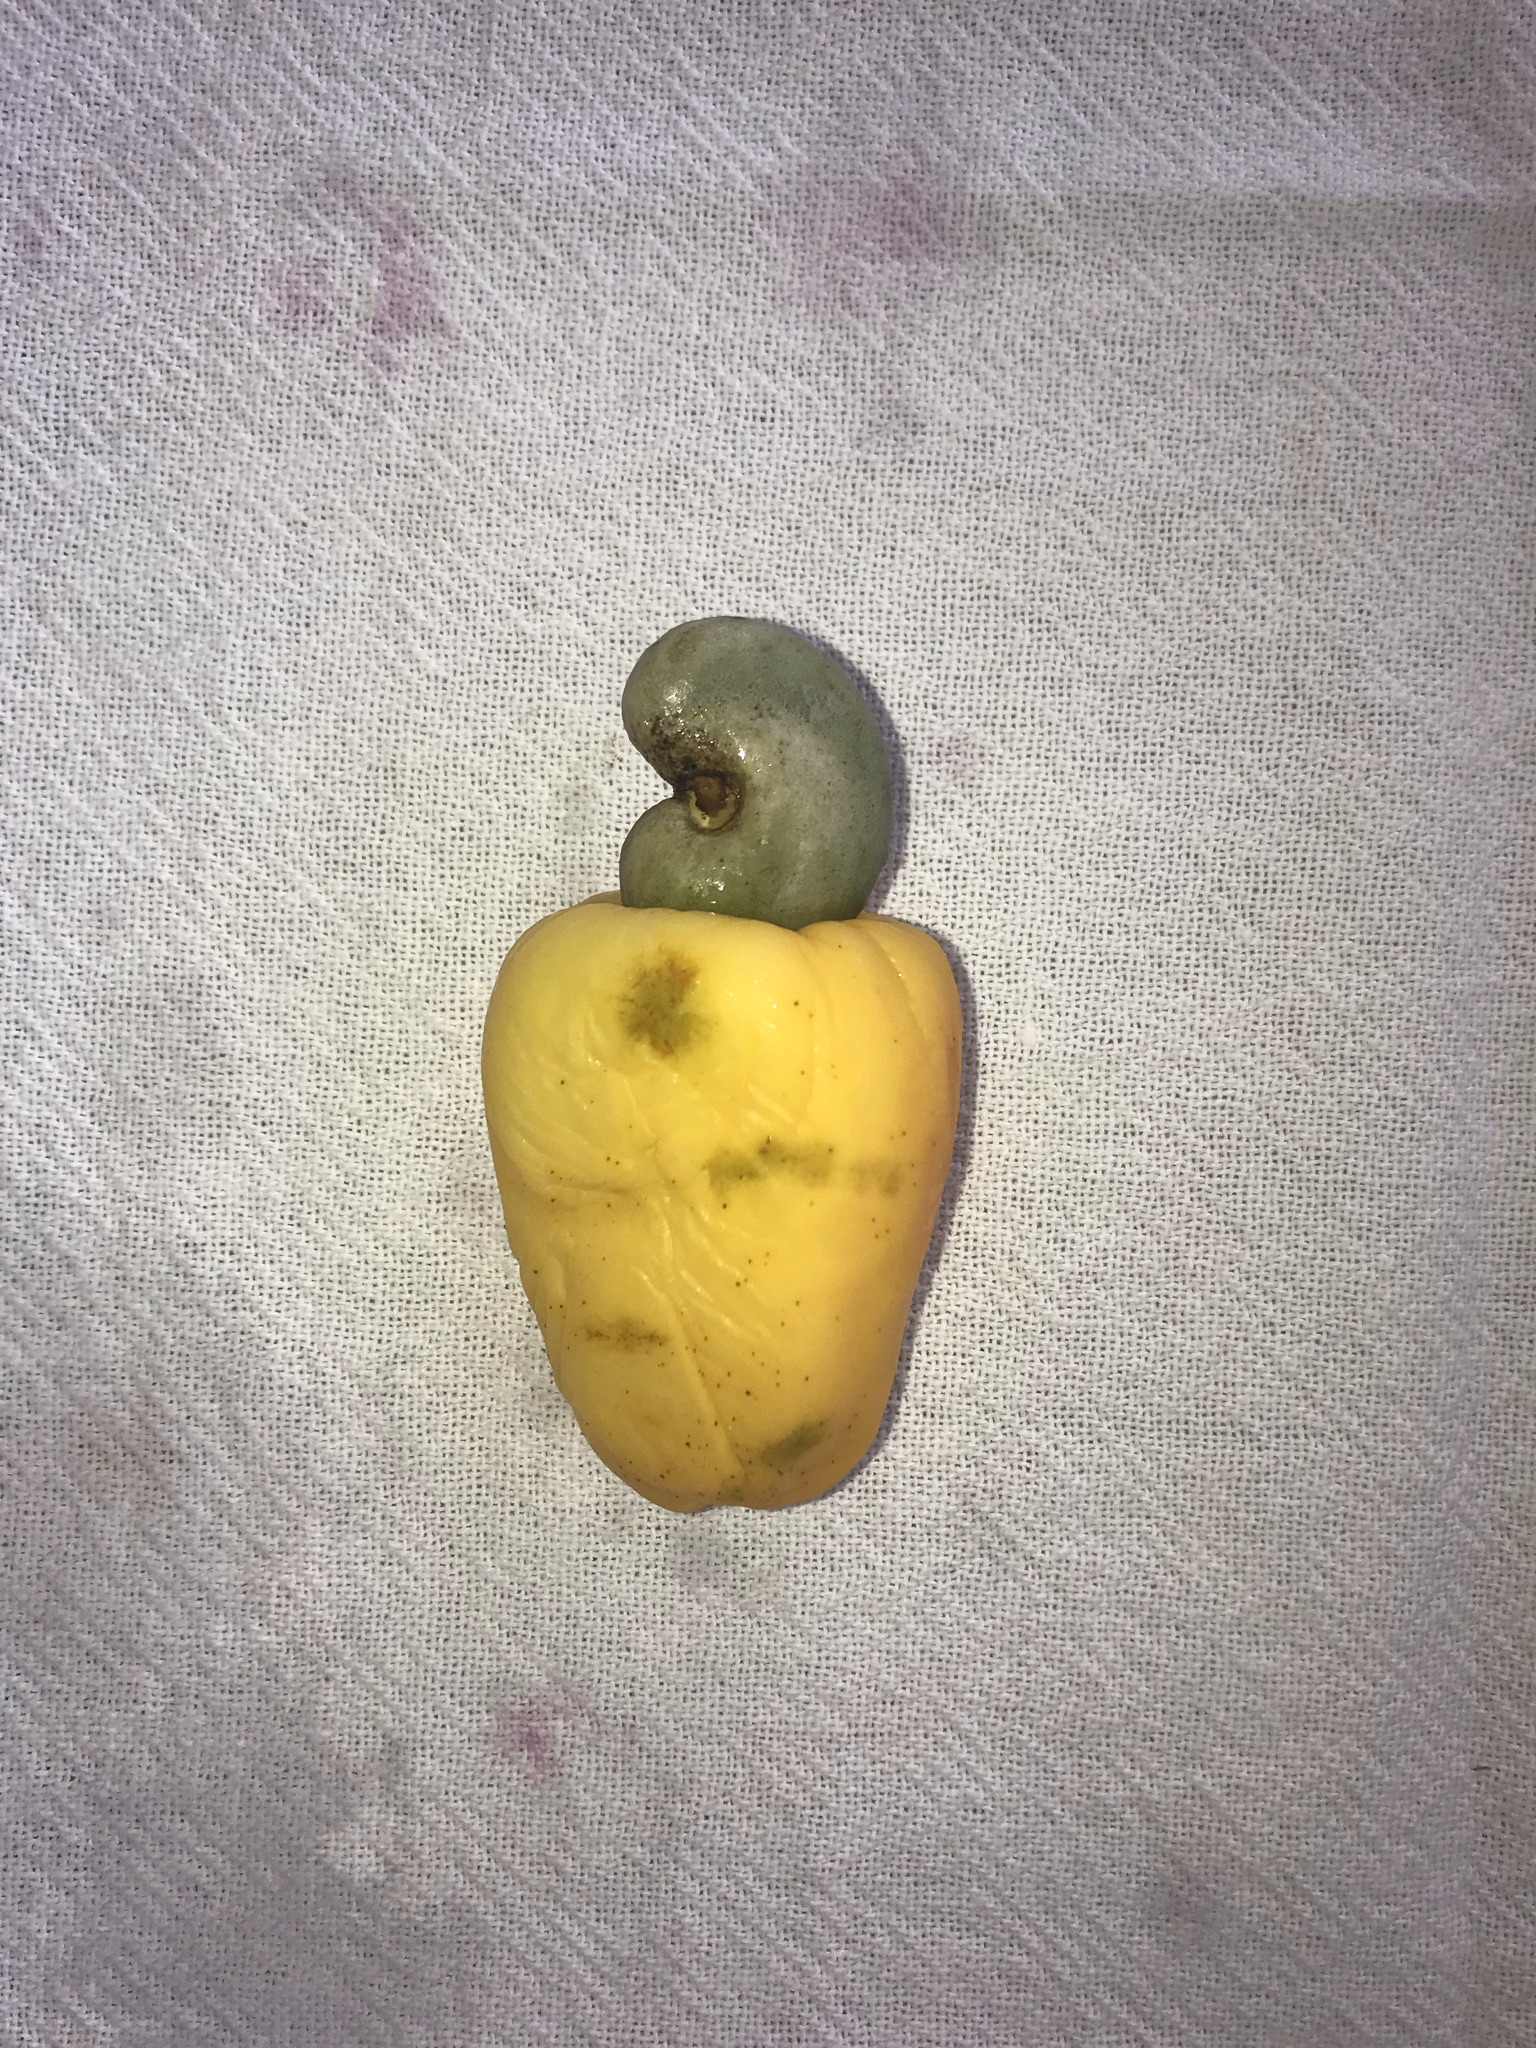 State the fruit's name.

caju amarelo
